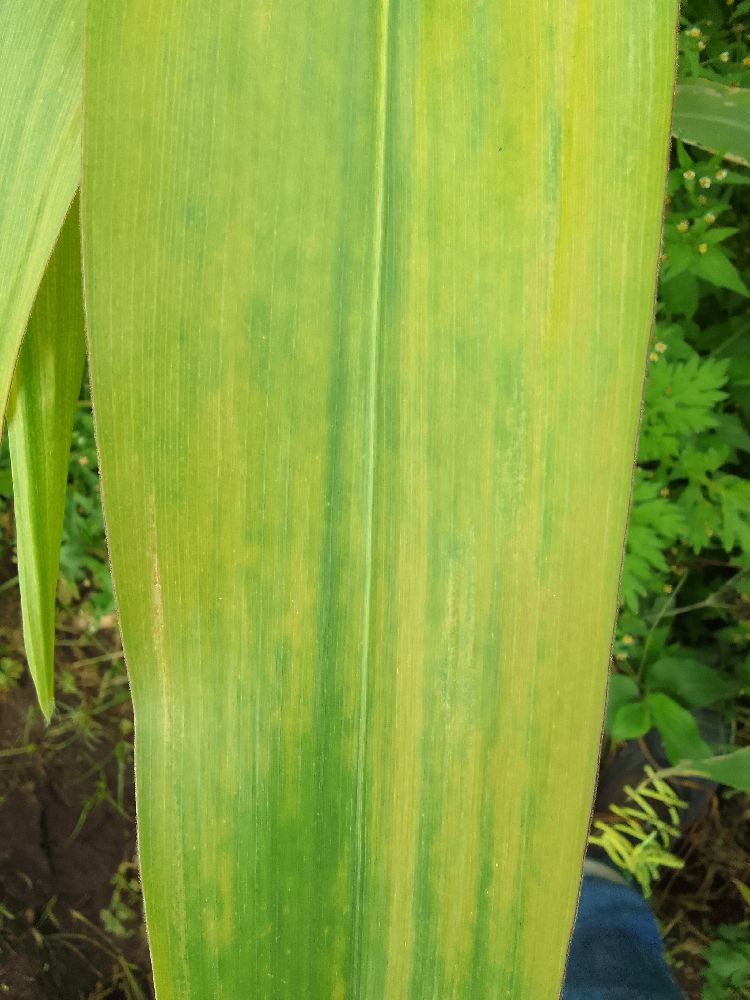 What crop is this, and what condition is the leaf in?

maize, maize lethal necrosis
